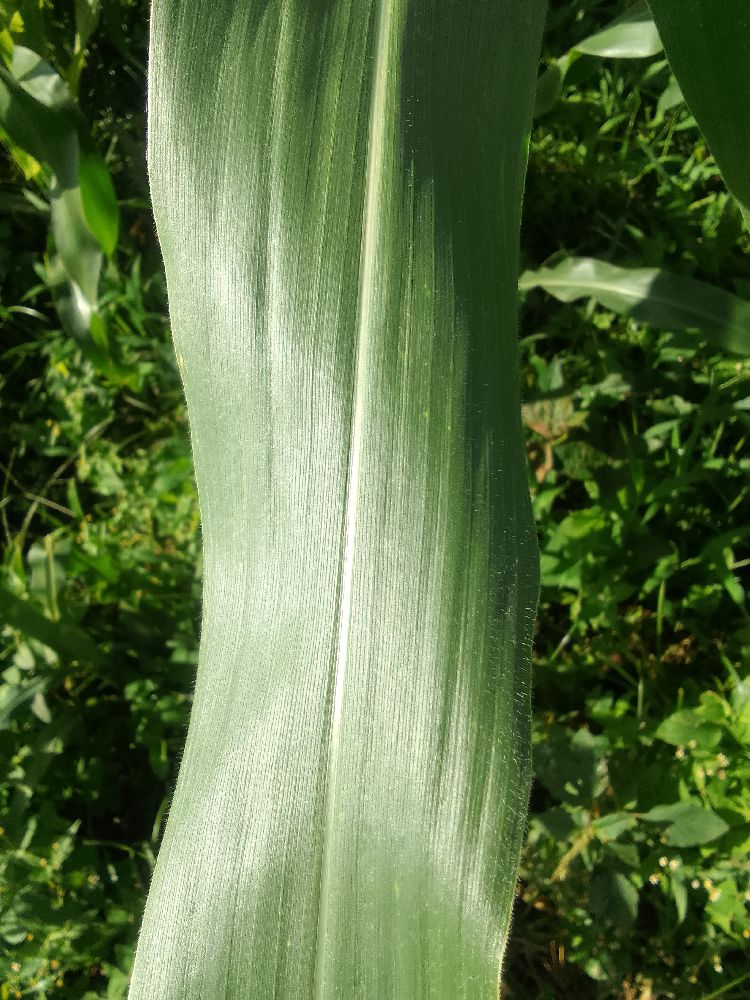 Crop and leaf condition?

maize, healthy
